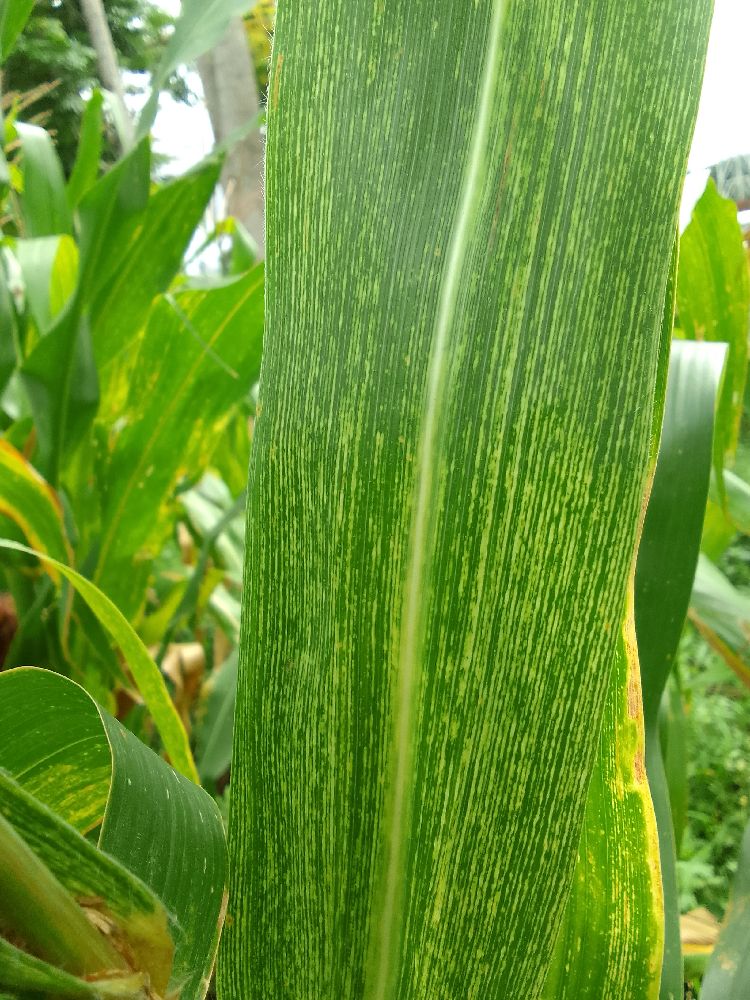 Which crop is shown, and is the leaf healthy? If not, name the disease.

maize, maize streak virus
